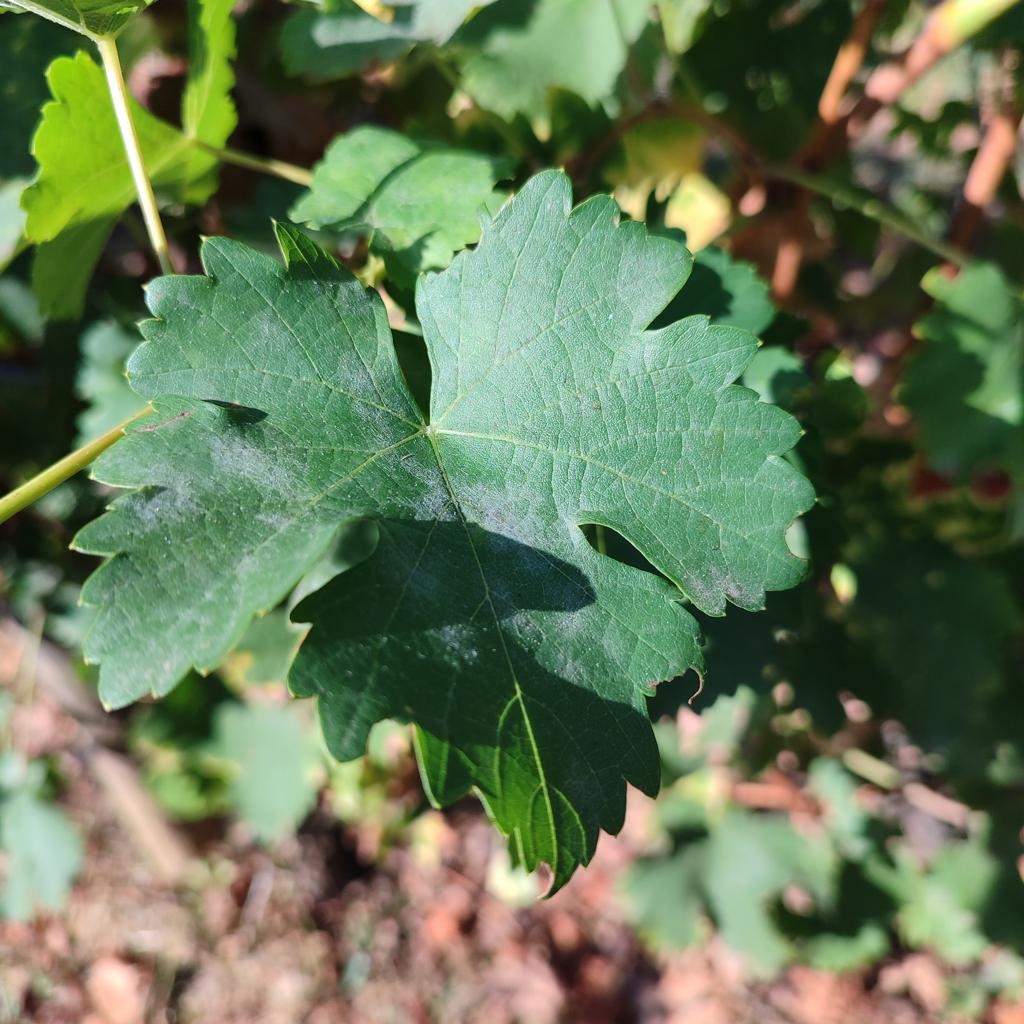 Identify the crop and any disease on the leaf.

grapevine, powdery mildew
